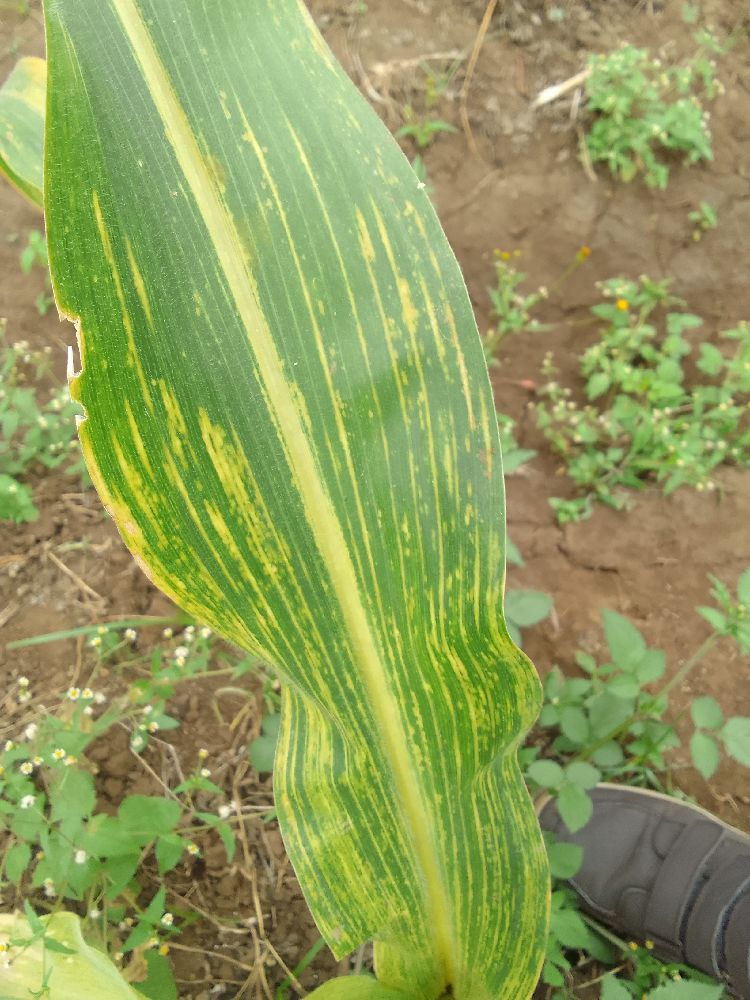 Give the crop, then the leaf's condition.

maize, maize lethal necrosis
